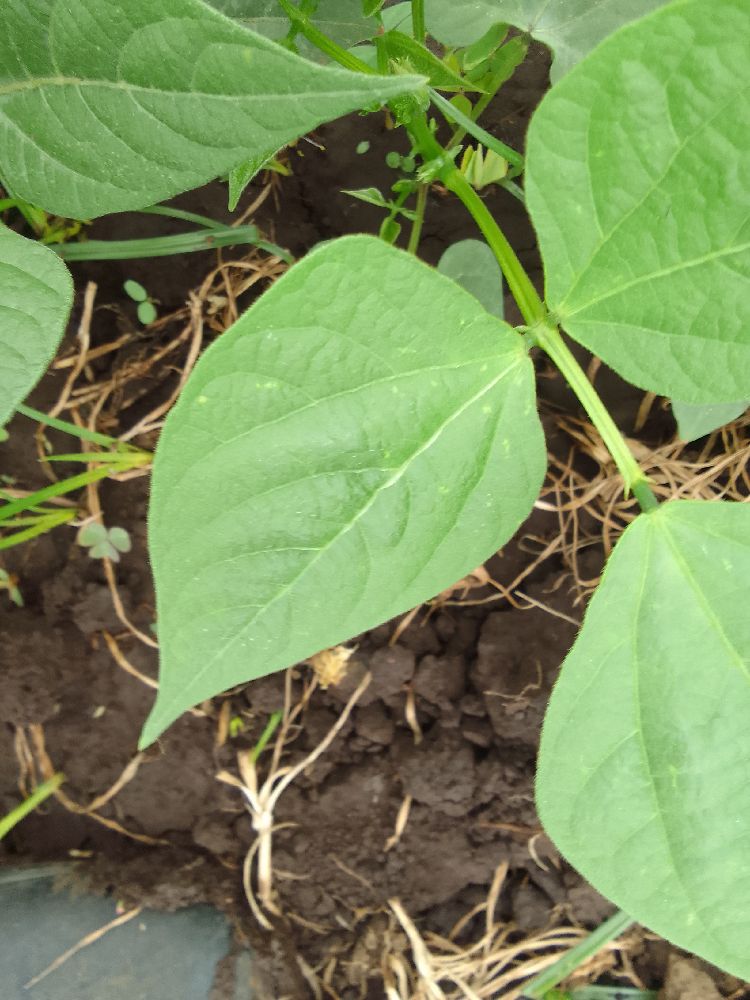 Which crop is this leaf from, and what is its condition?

common bean, healthy
